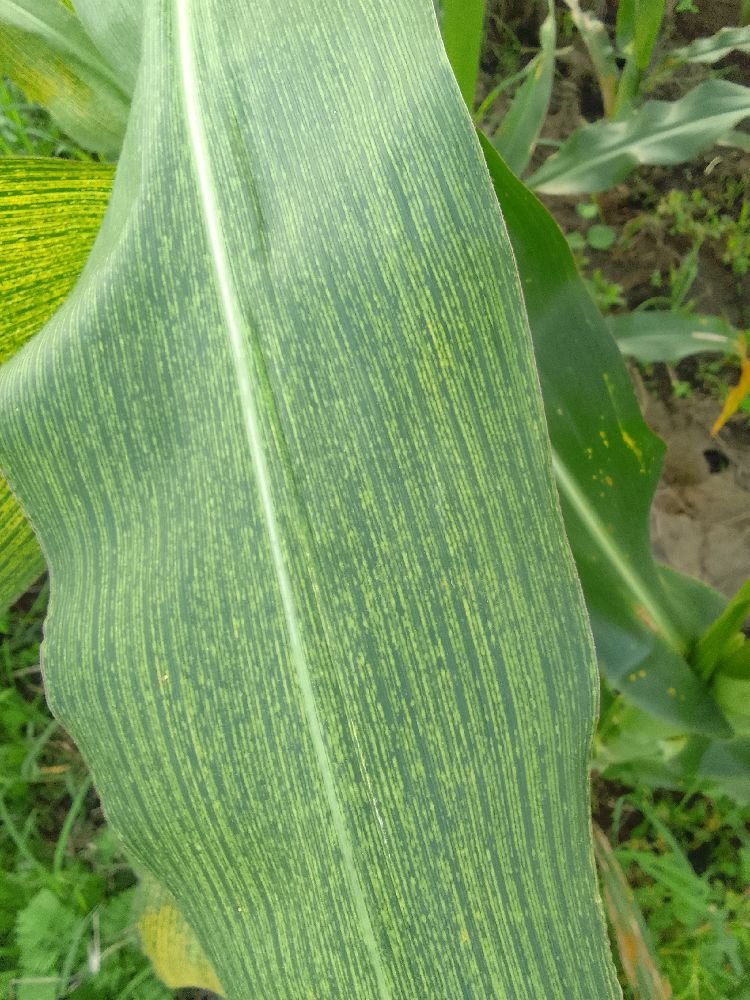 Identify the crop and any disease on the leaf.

maize, maize streak virus
